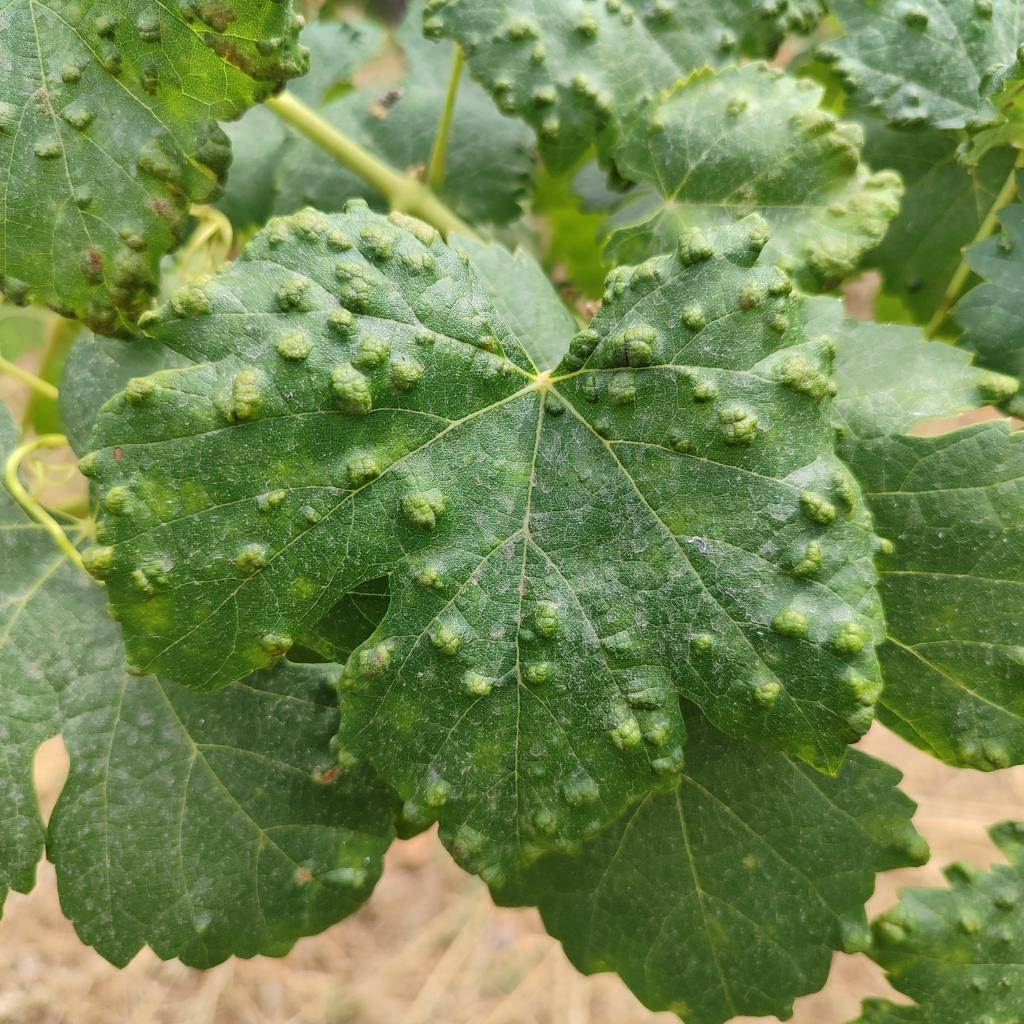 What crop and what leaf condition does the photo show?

grapevine, erineum mite
